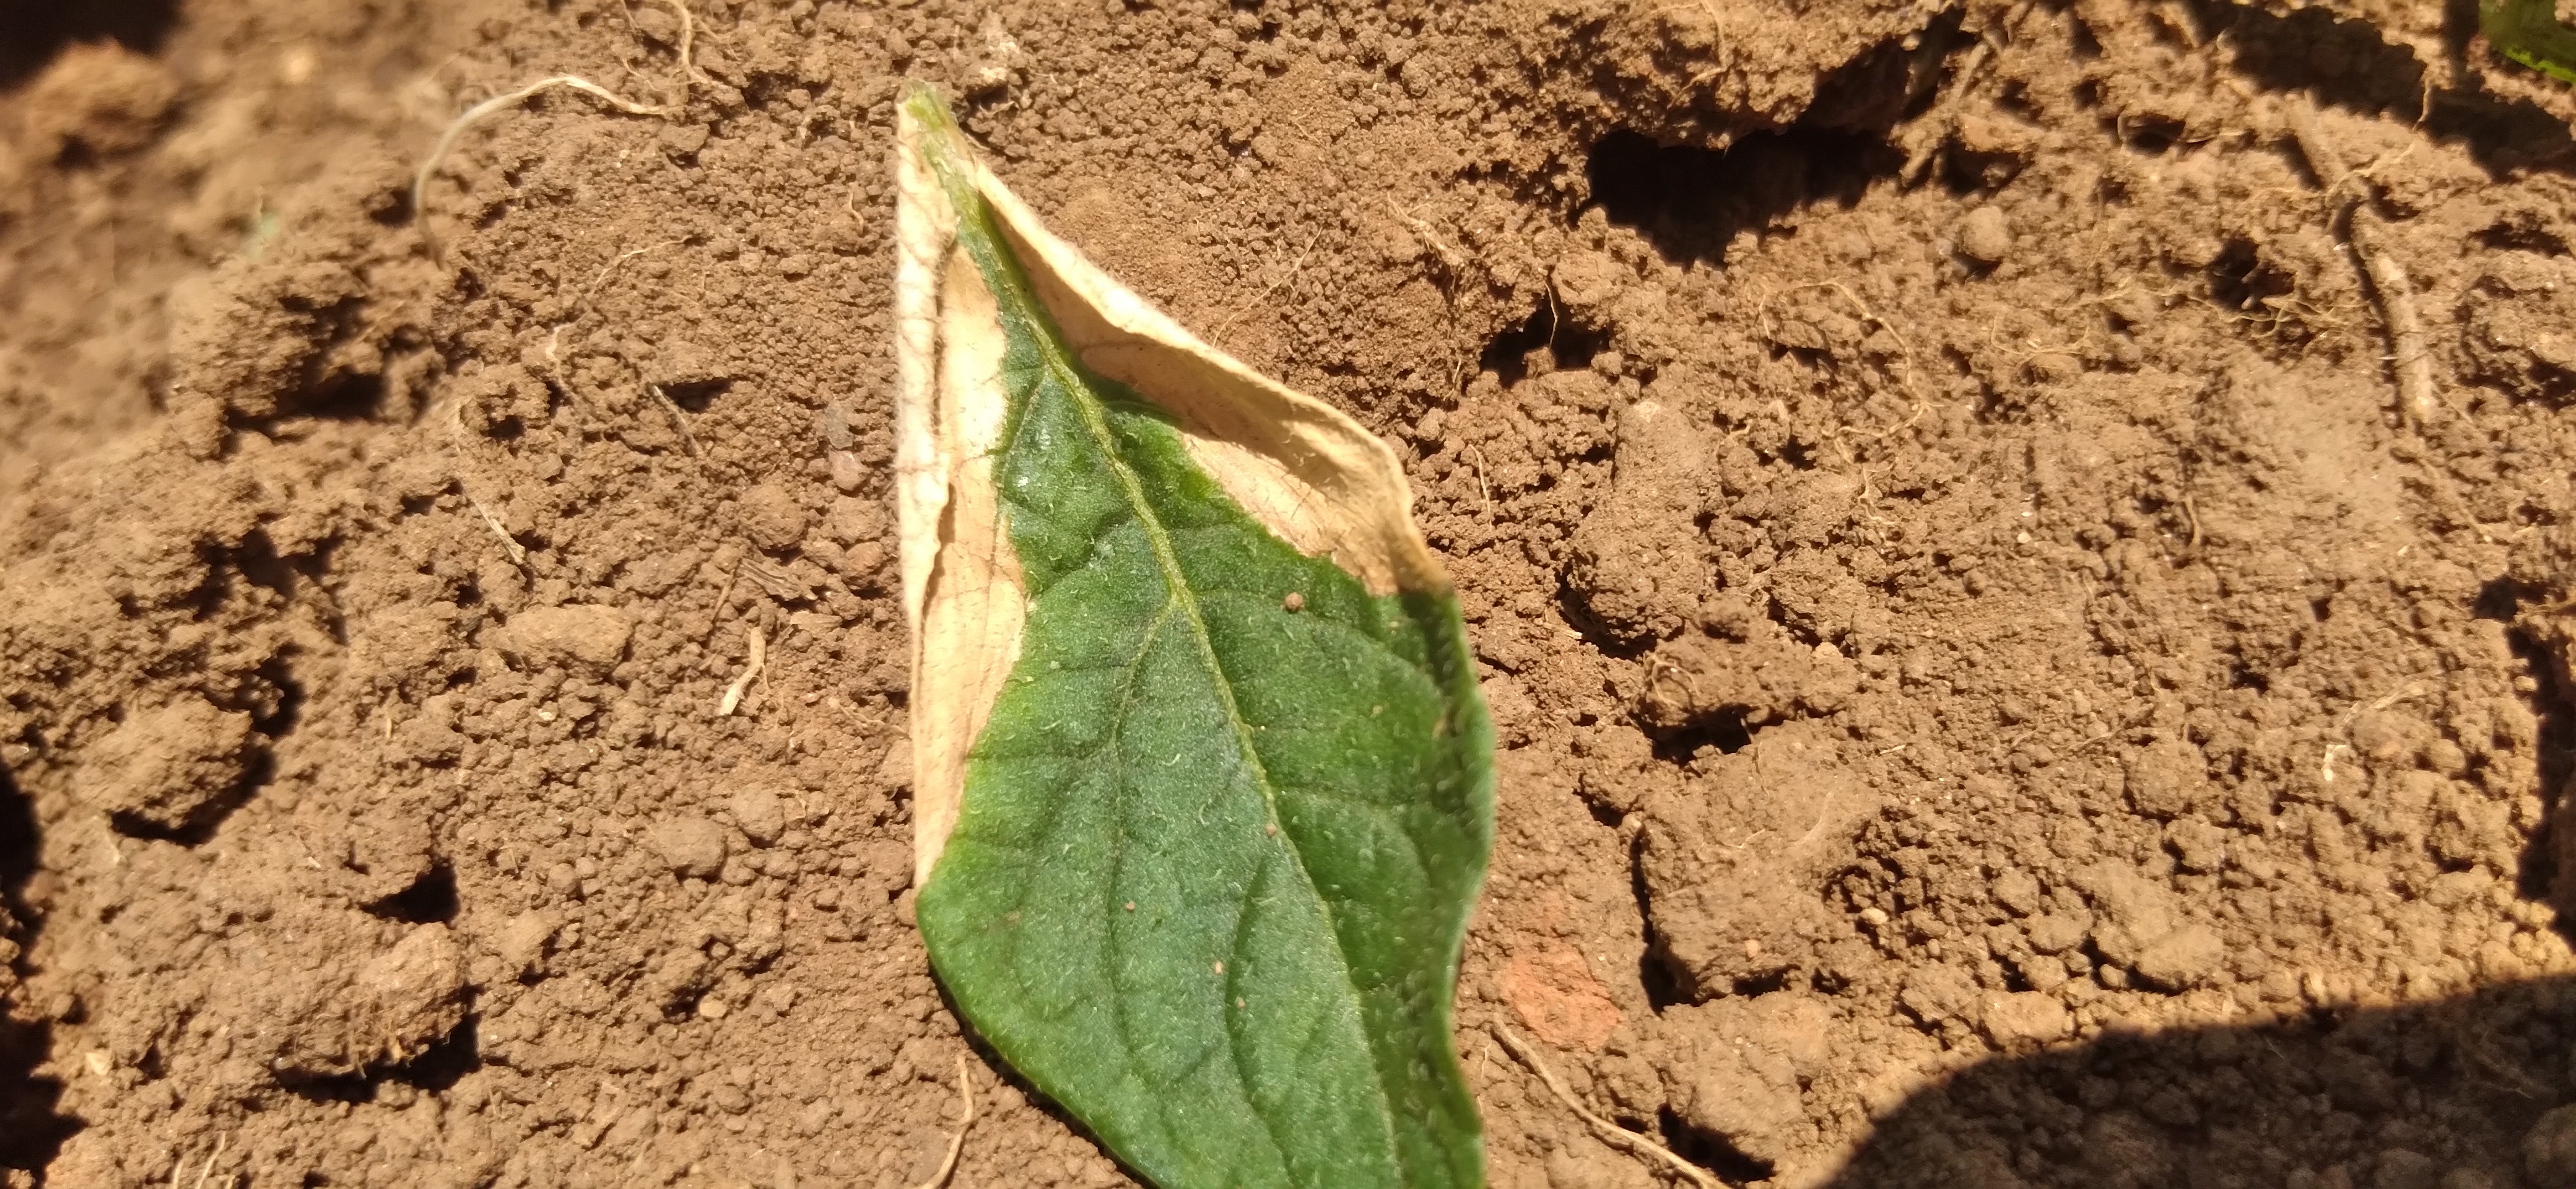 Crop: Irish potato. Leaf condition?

early blight
